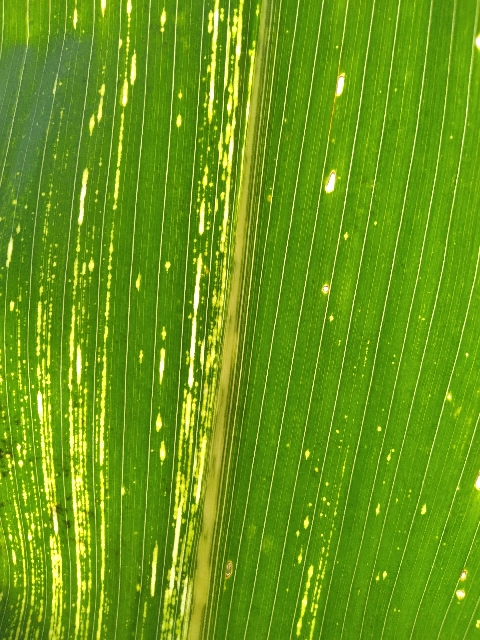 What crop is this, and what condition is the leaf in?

maize, maize streak virus
